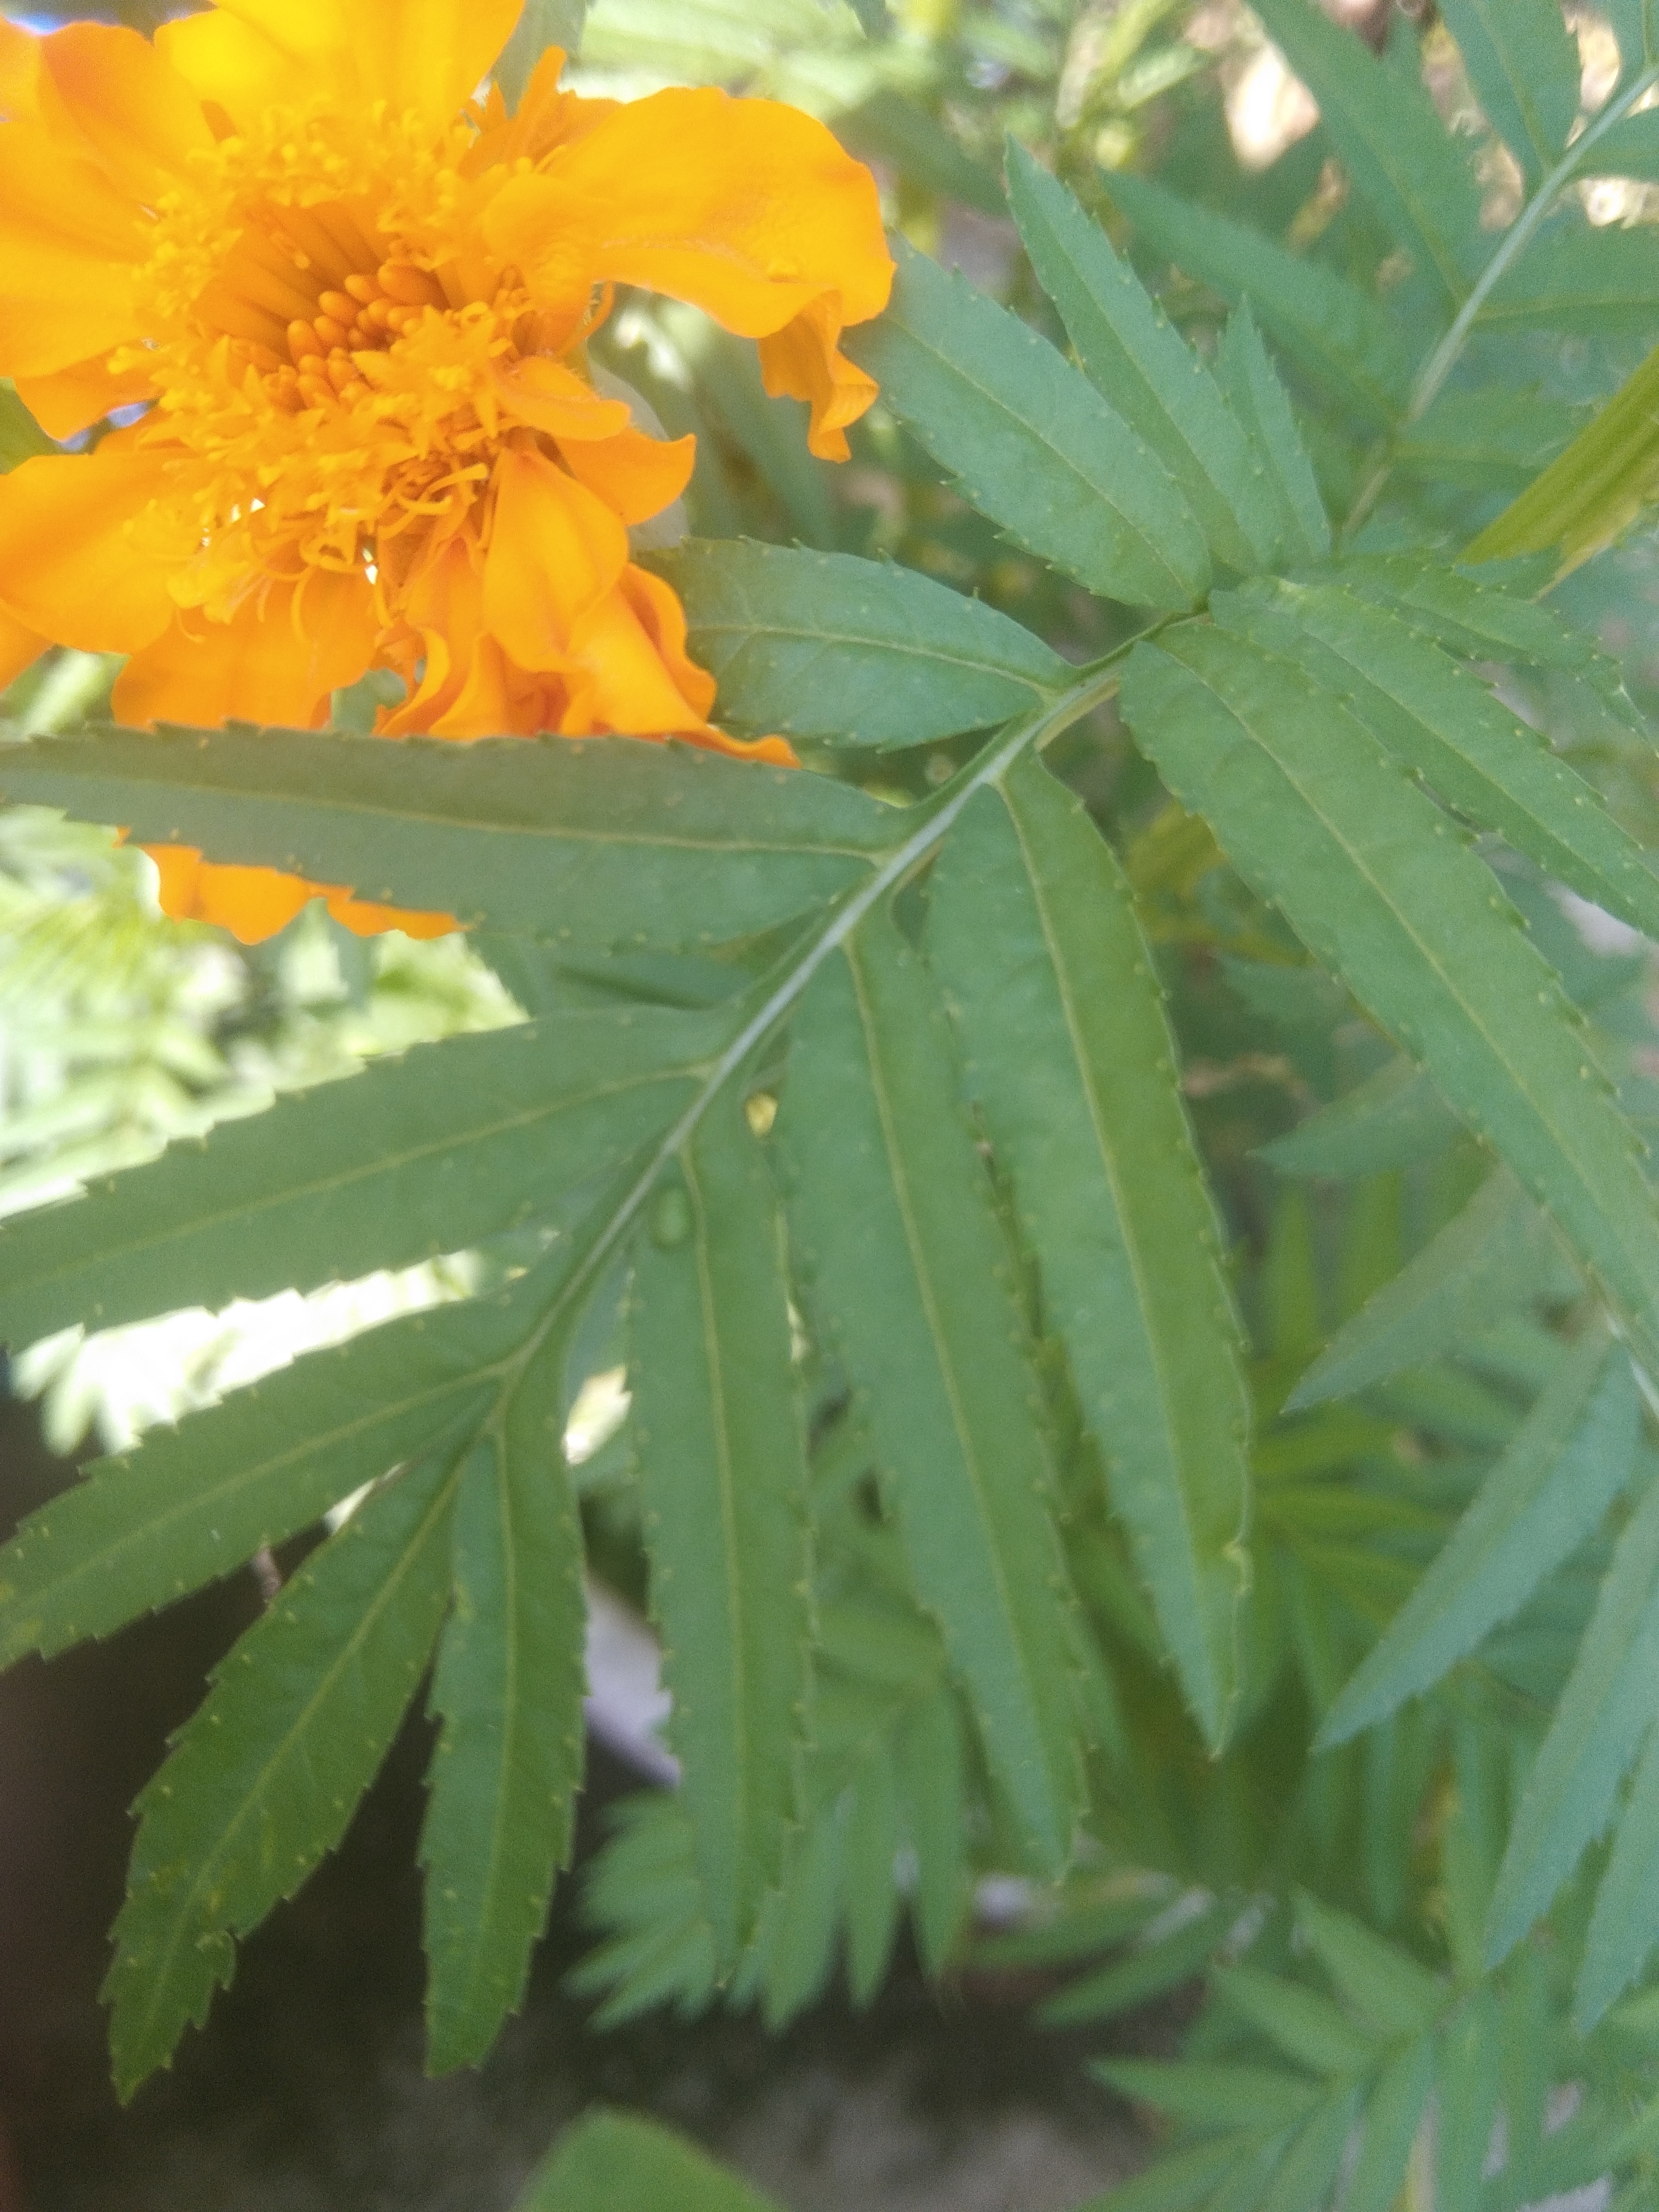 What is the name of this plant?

marigold
